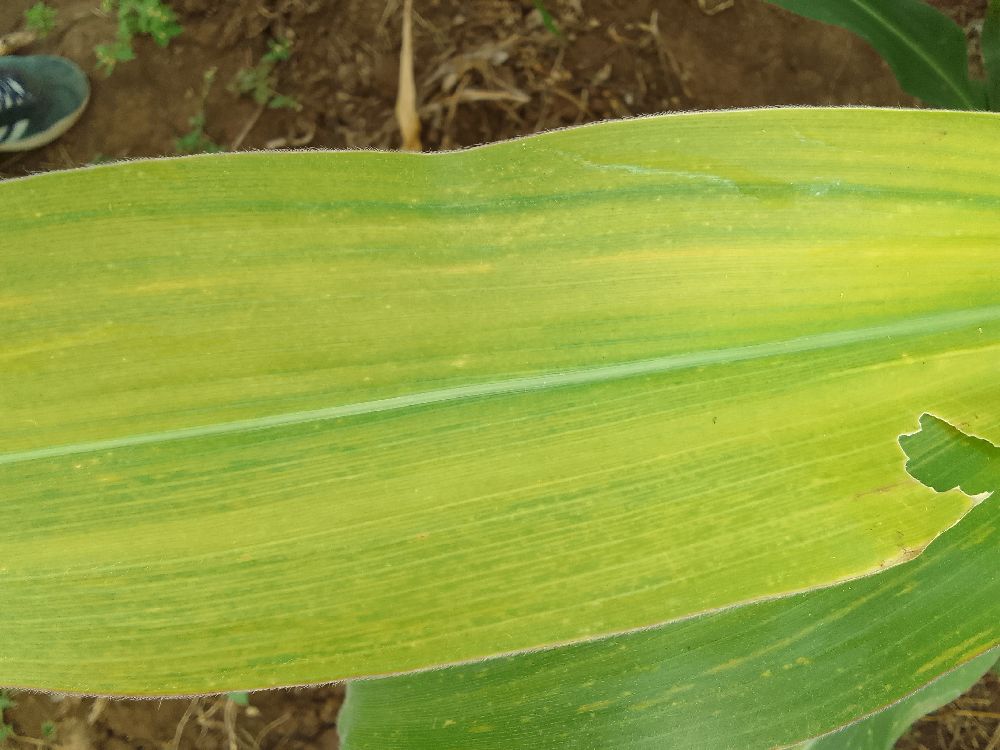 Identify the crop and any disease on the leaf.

maize, maize lethal necrosis
